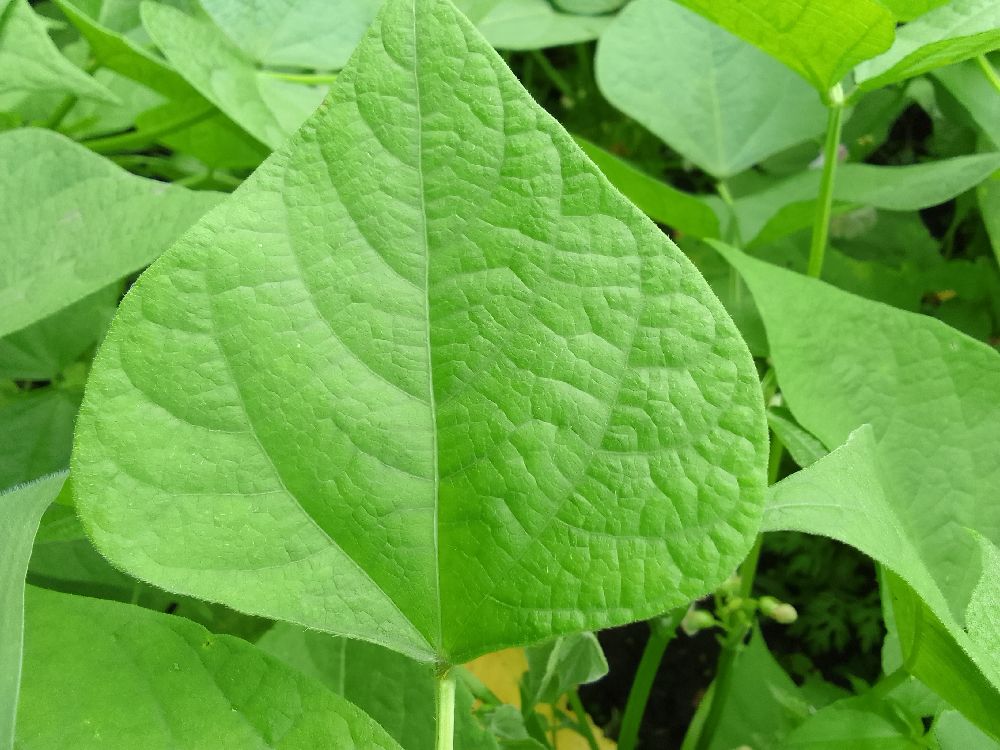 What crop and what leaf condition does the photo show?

common bean, healthy
